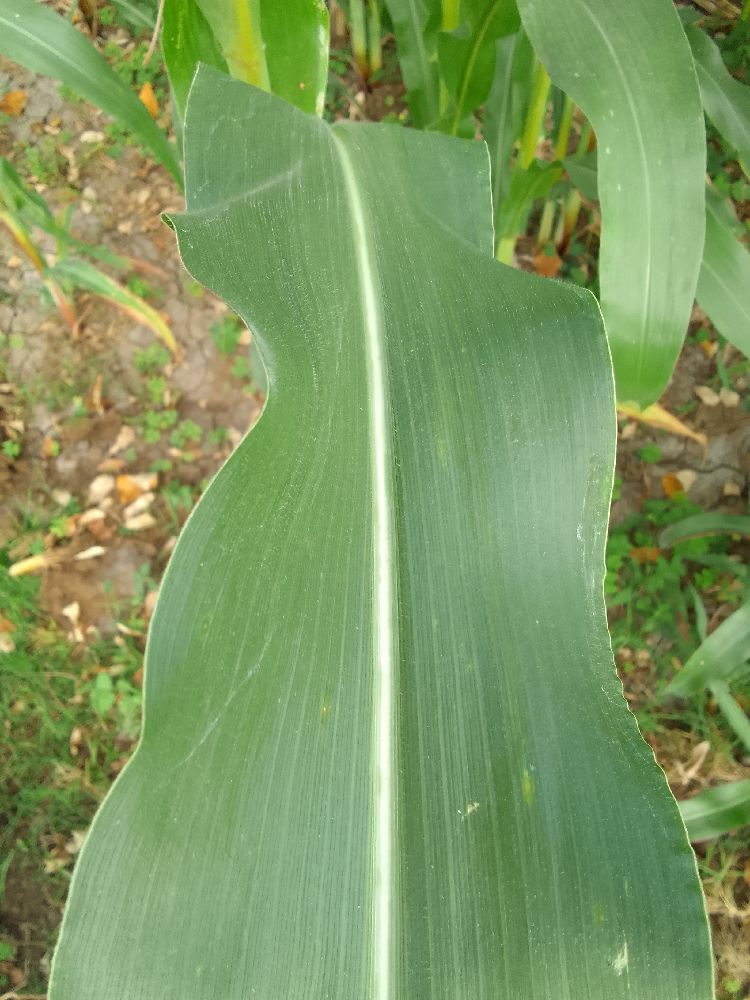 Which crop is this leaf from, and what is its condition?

maize, healthy
